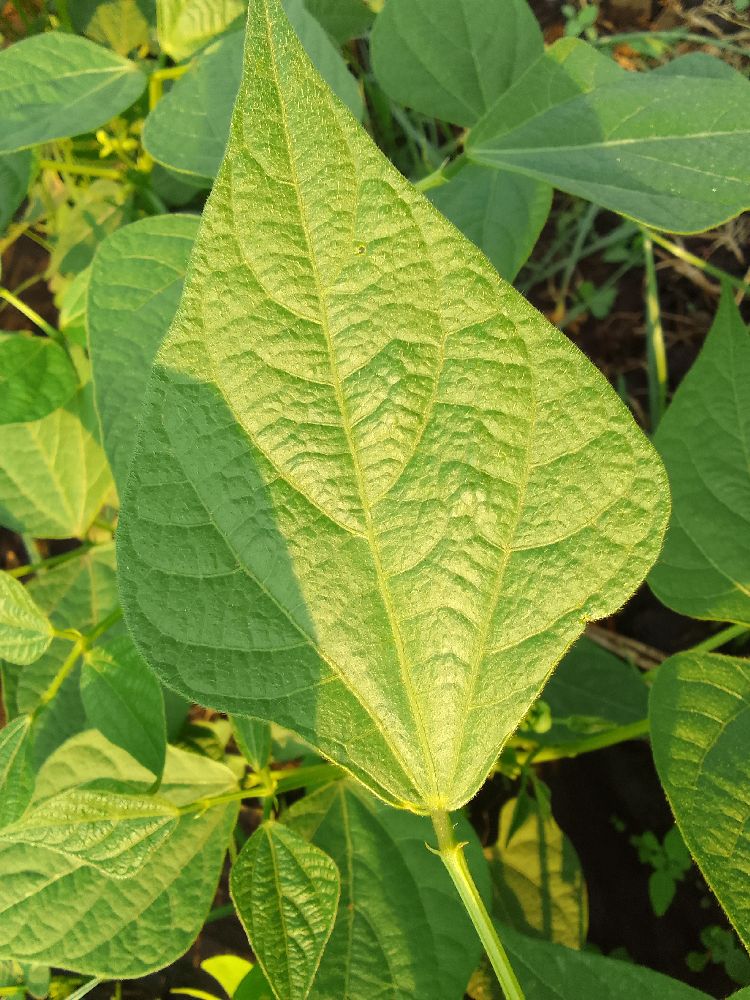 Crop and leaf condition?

common bean, healthy
